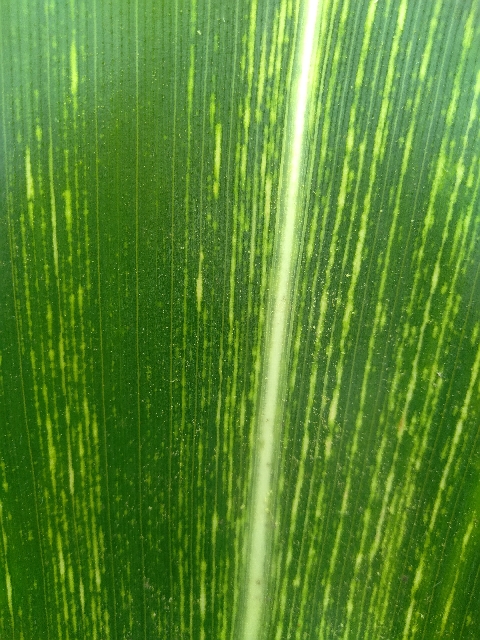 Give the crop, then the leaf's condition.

maize, maize streak virus
